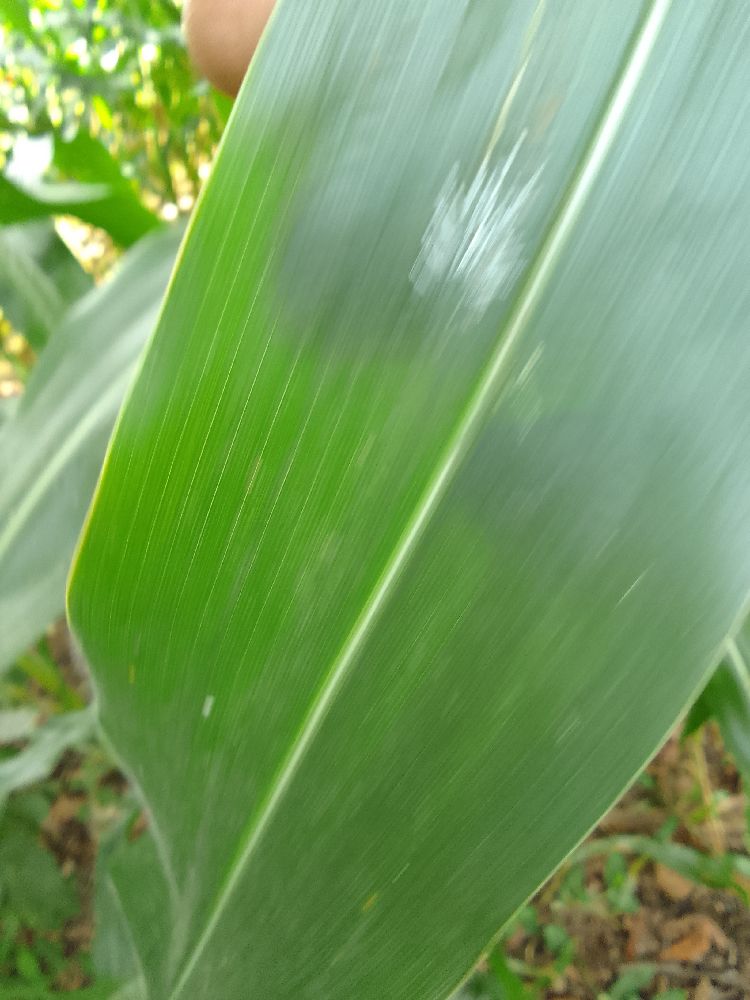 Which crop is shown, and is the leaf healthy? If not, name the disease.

maize, healthy
